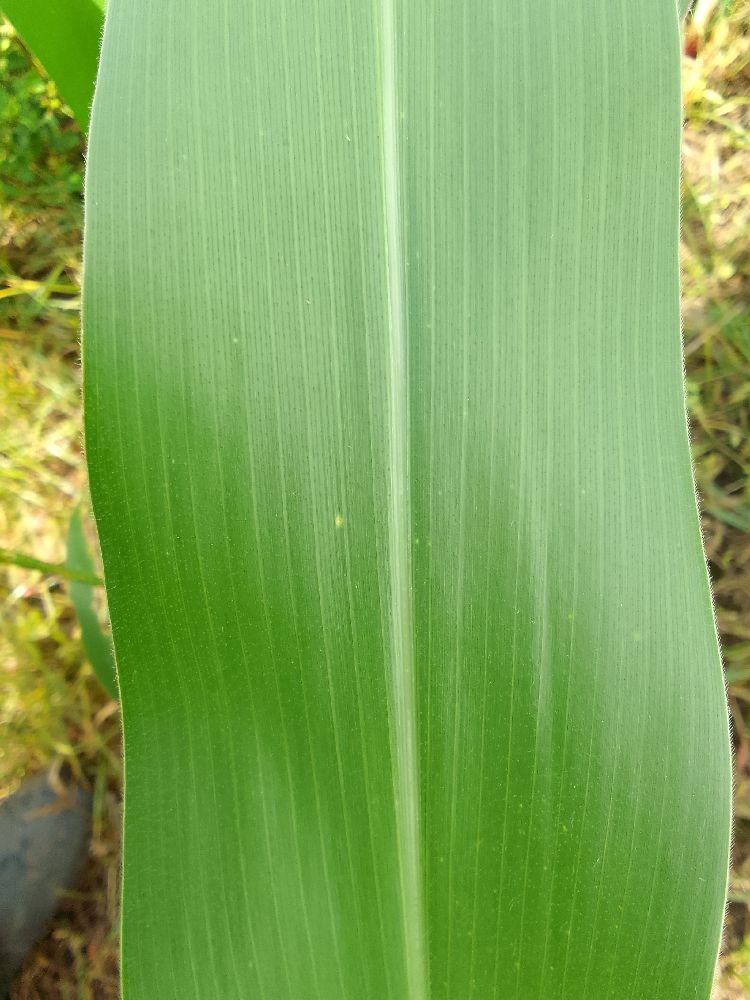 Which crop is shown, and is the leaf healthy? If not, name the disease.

maize, healthy
